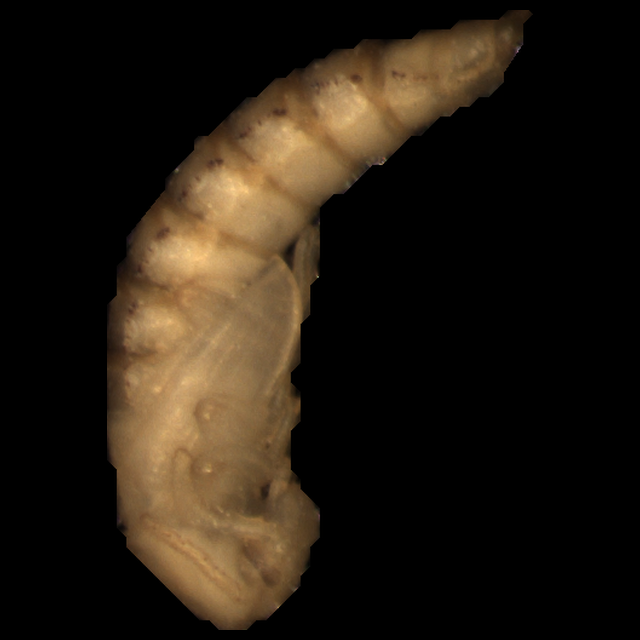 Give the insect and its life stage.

mealworm pupa
